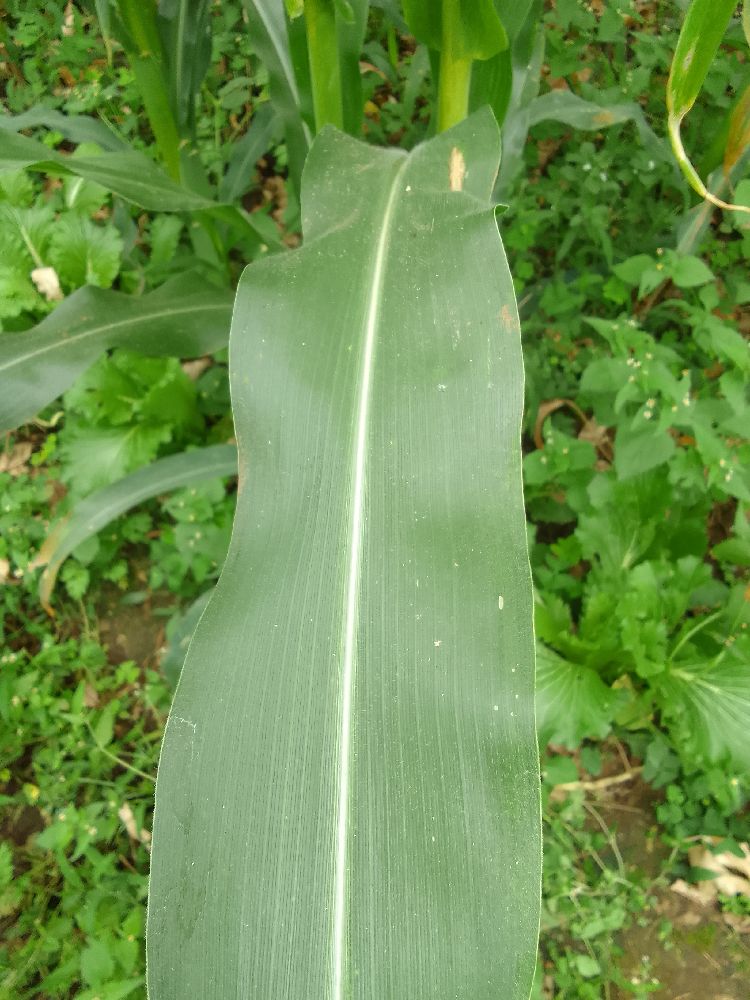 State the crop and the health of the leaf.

maize, healthy
